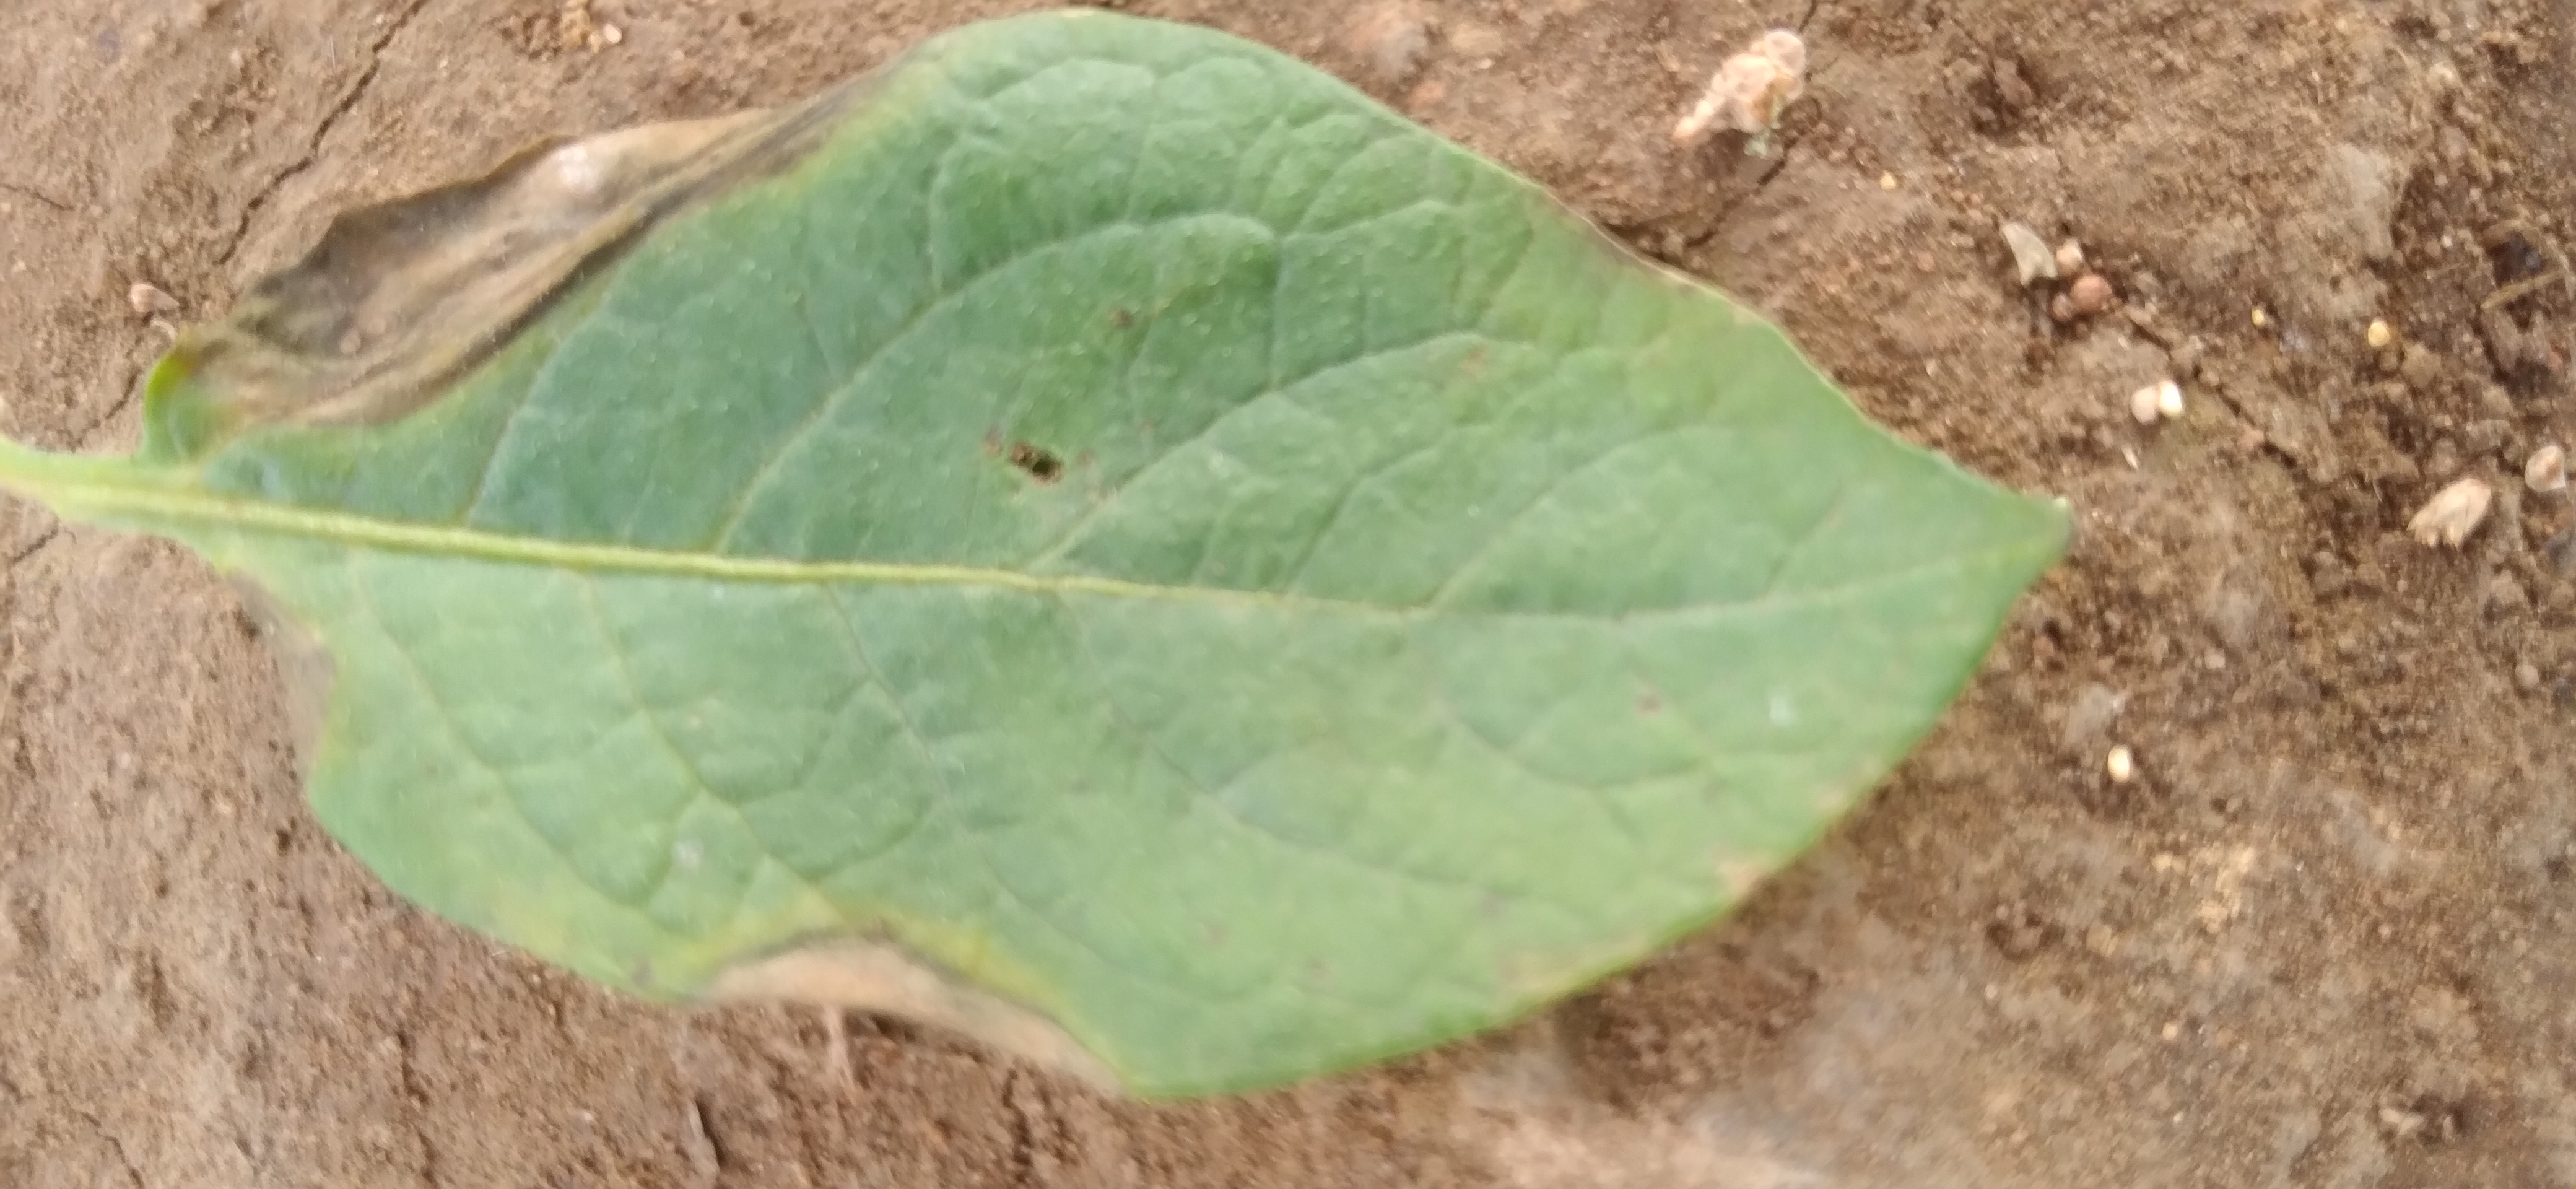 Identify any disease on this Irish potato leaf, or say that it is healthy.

early blight
